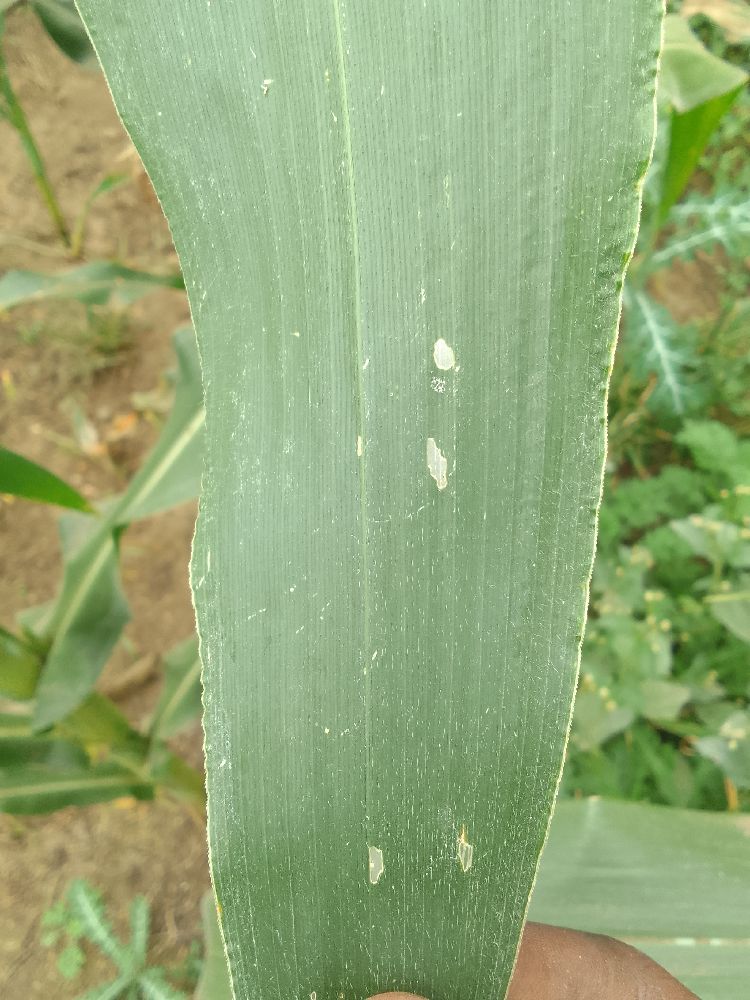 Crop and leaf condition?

maize, healthy
